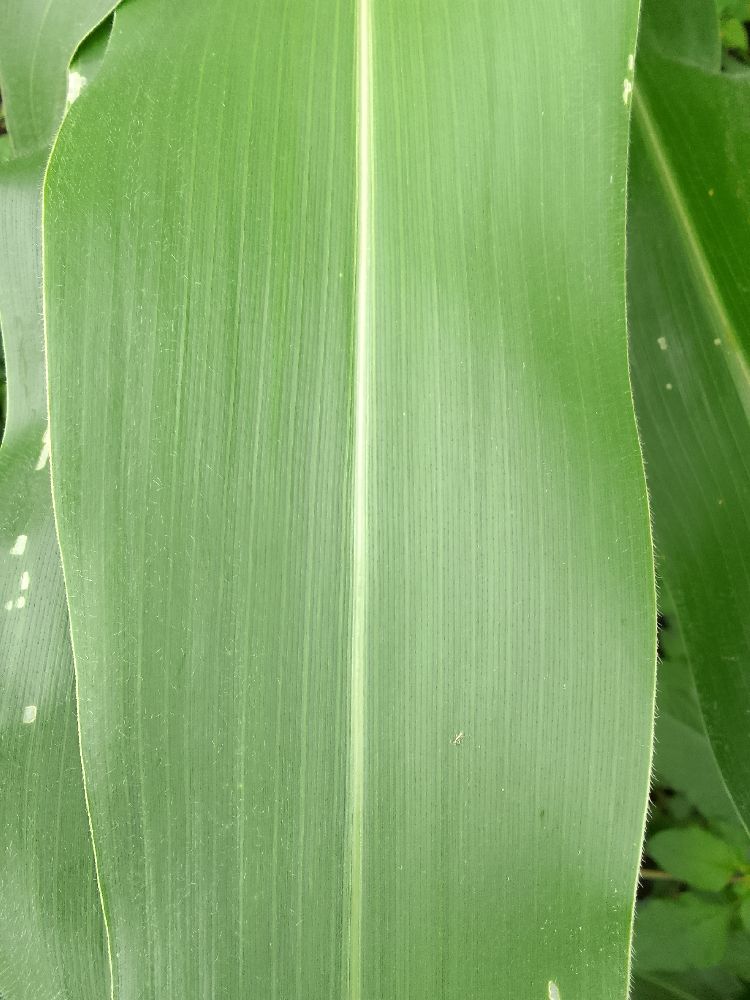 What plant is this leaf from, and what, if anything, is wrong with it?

maize, healthy
